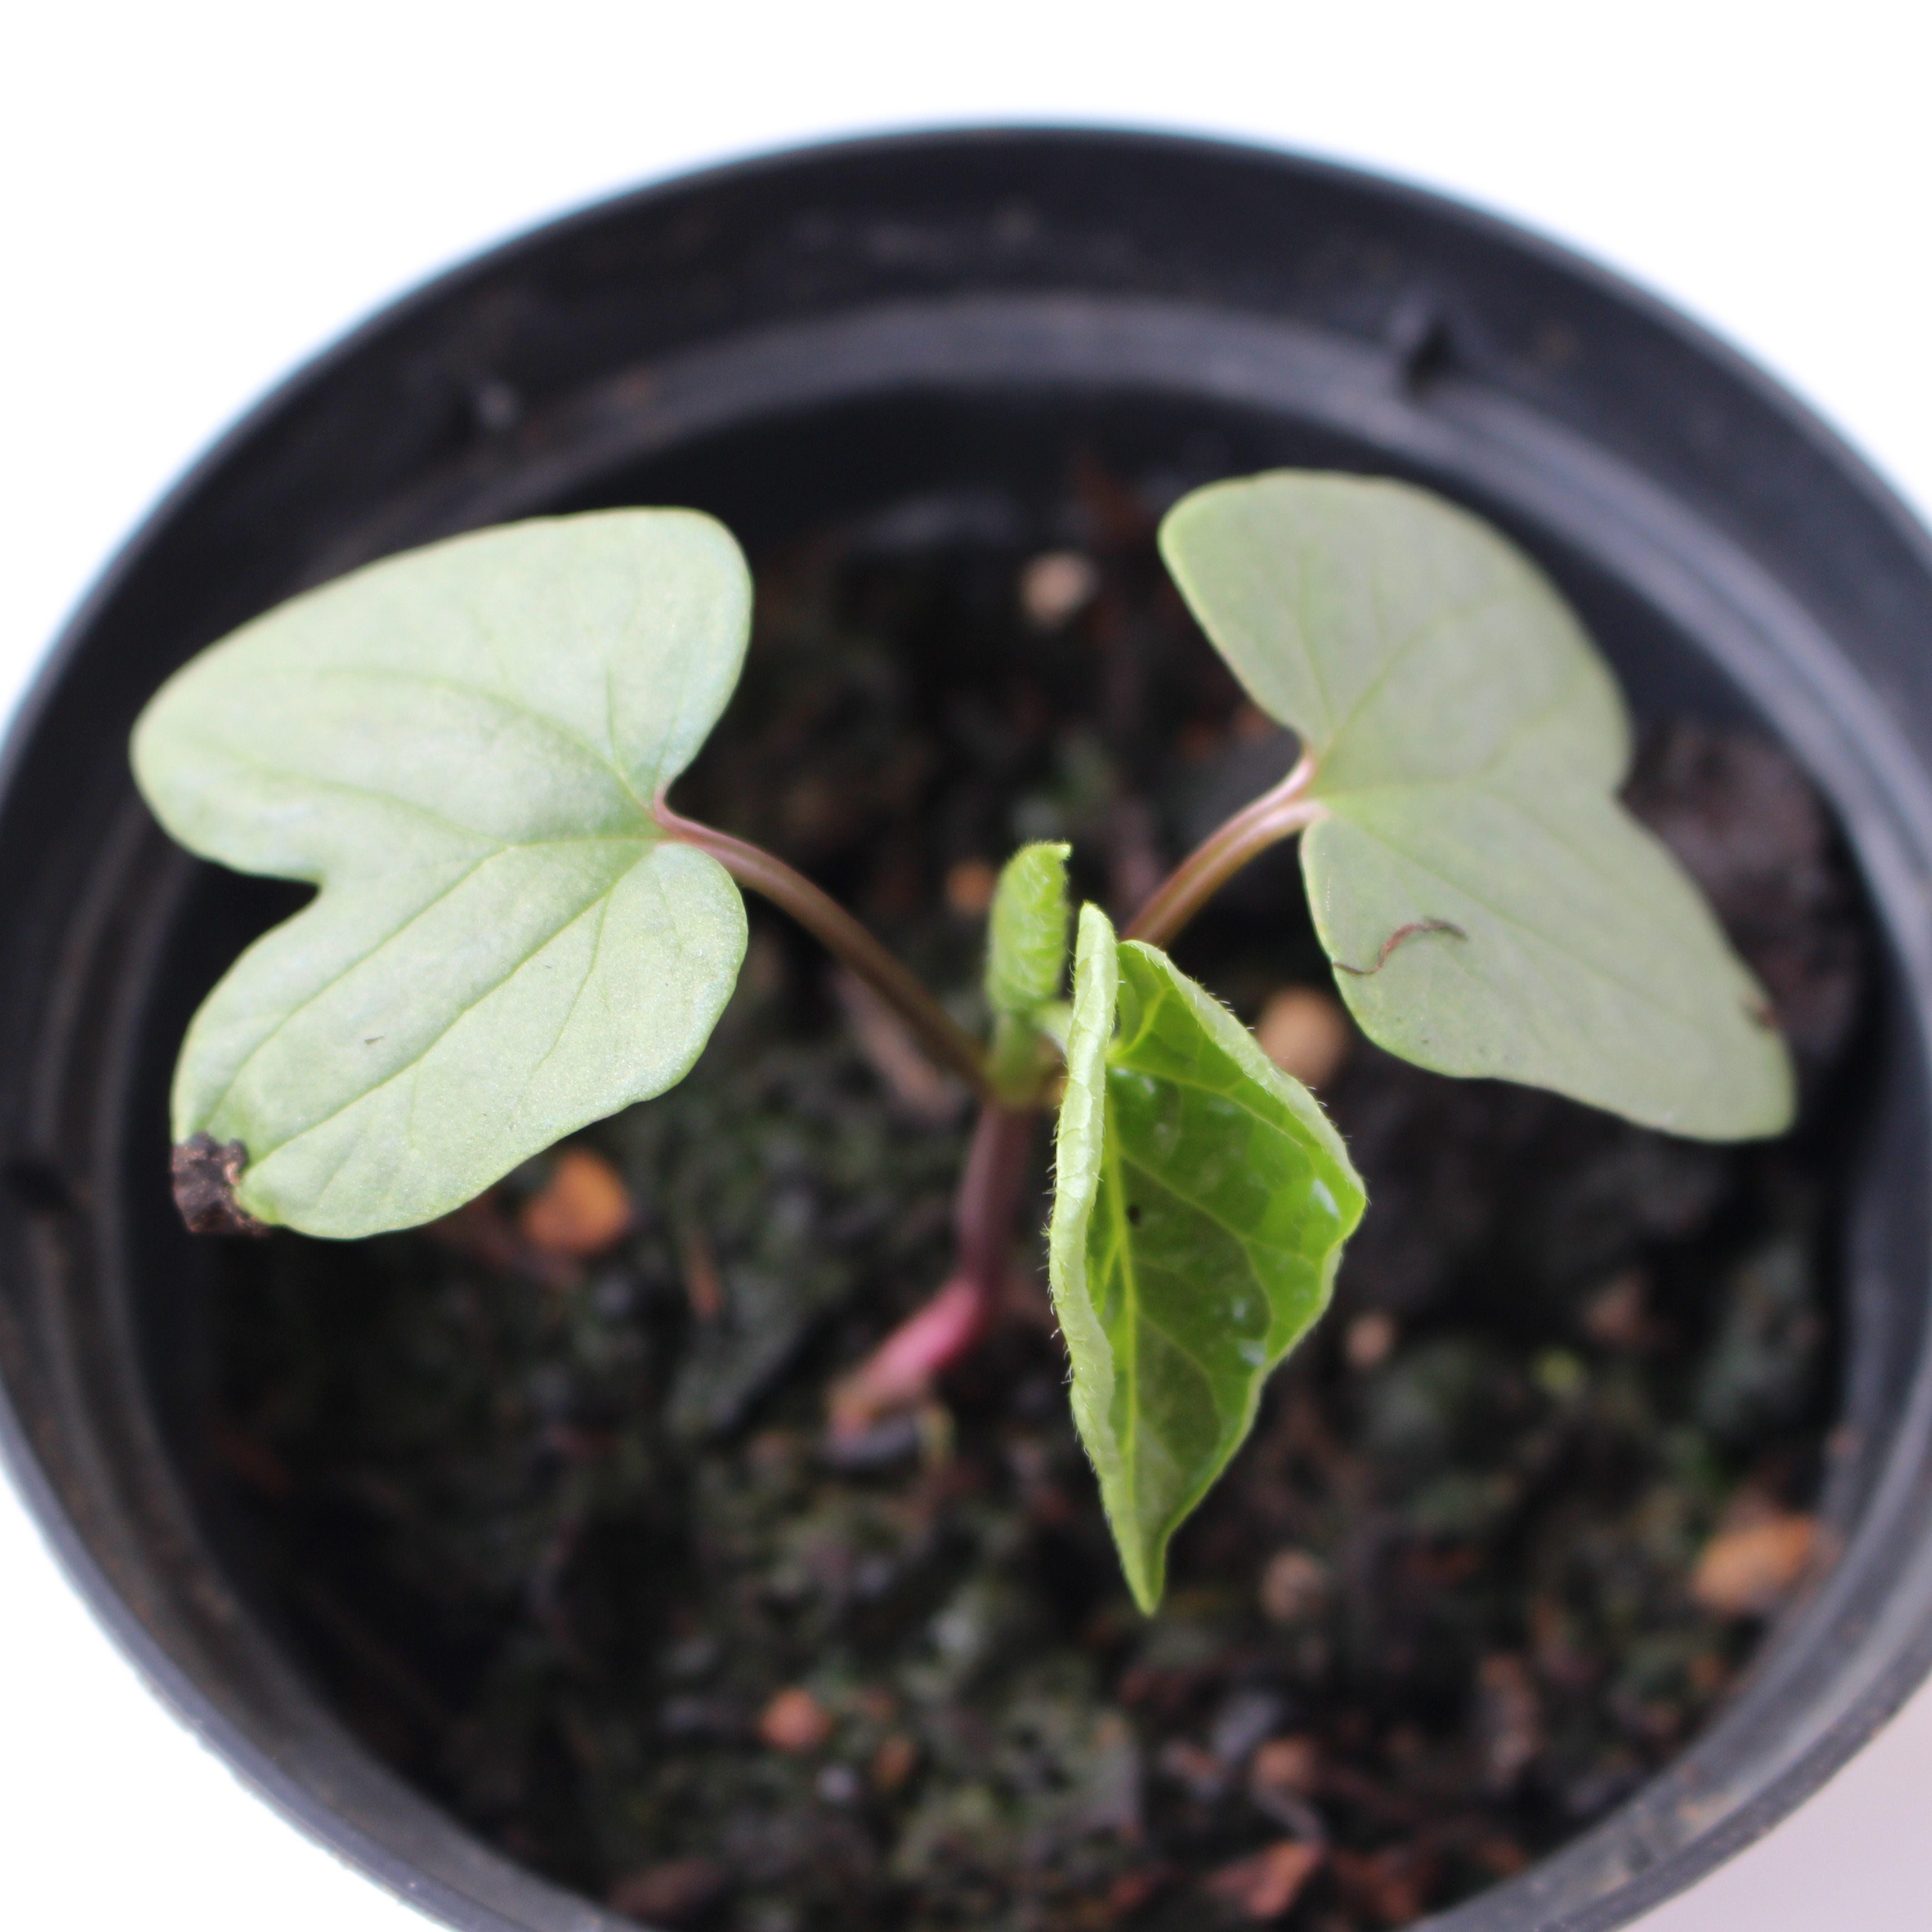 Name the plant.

Convolvulus arvensis
